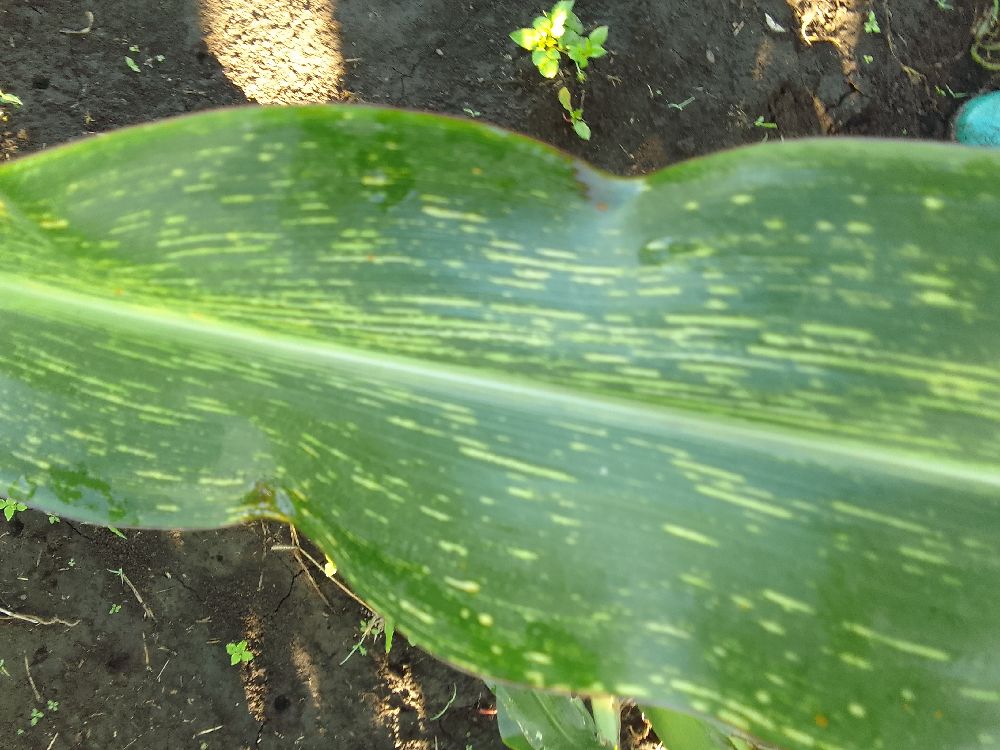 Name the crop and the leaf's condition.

maize, maize streak virus
